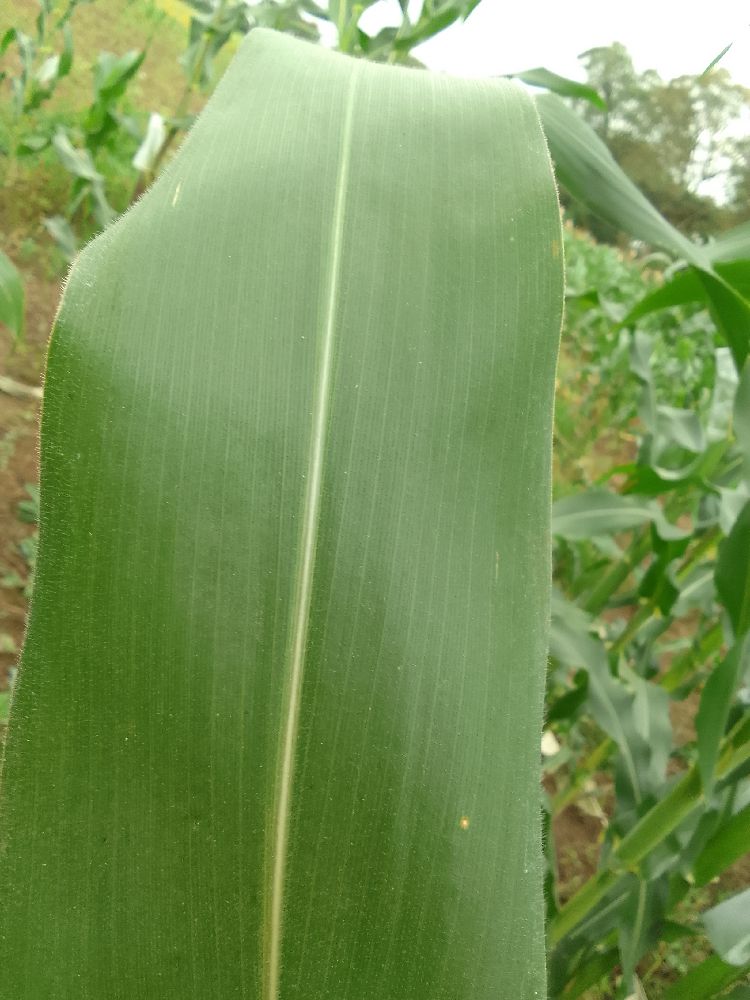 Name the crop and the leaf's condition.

maize, healthy
